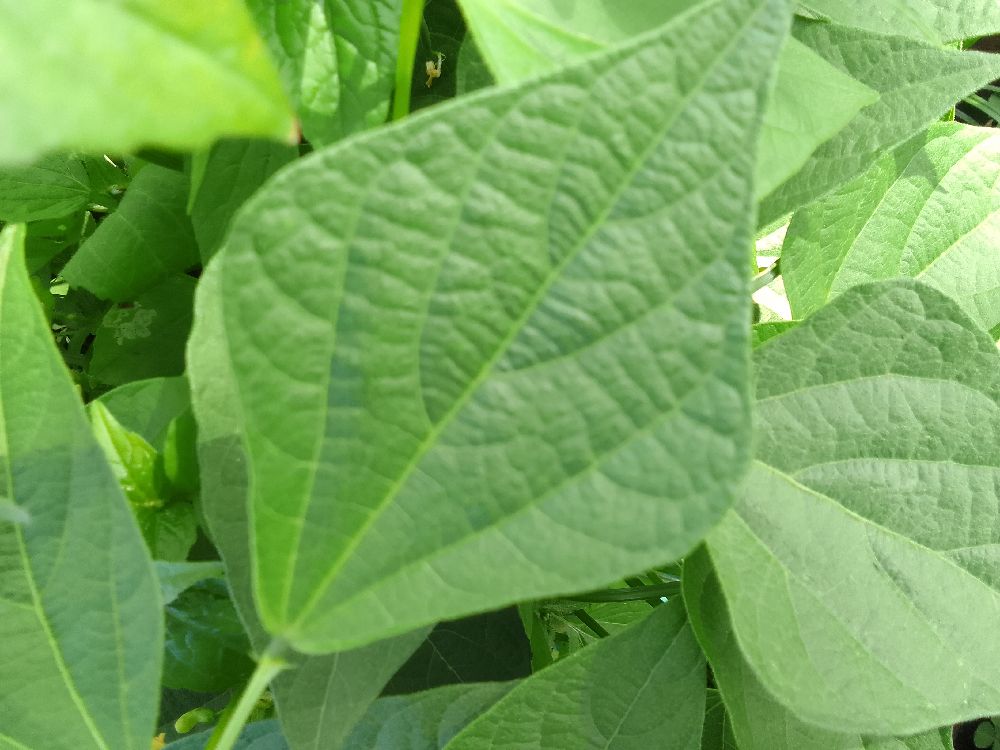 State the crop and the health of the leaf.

common bean, healthy
